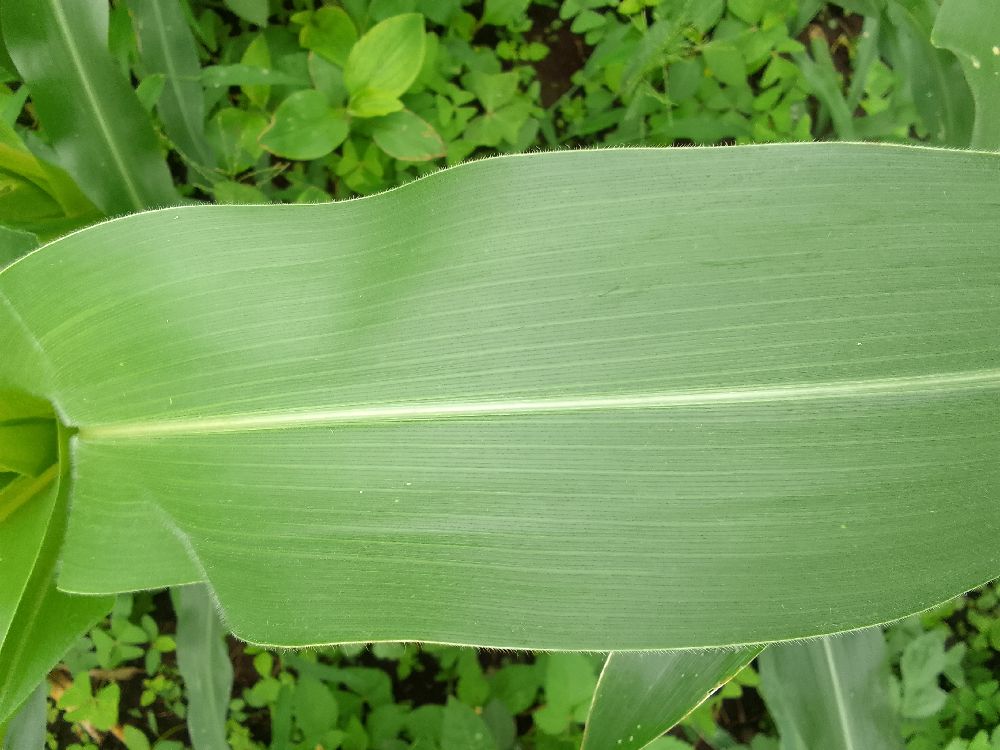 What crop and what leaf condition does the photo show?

maize, healthy
